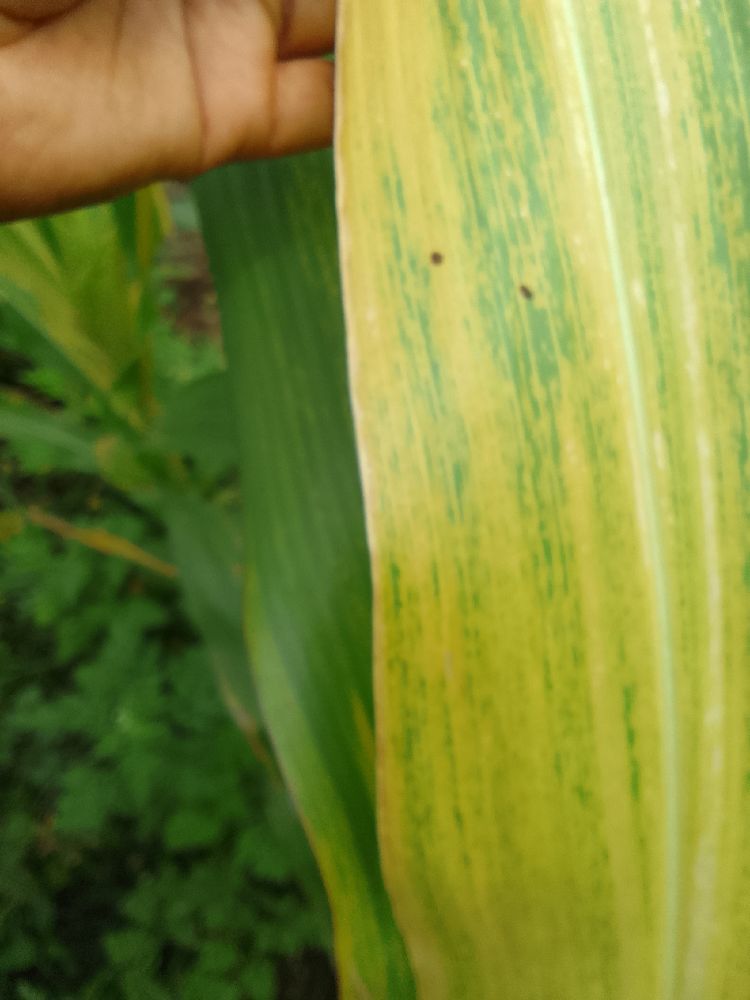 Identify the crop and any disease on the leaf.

maize, maize lethal necrosis
